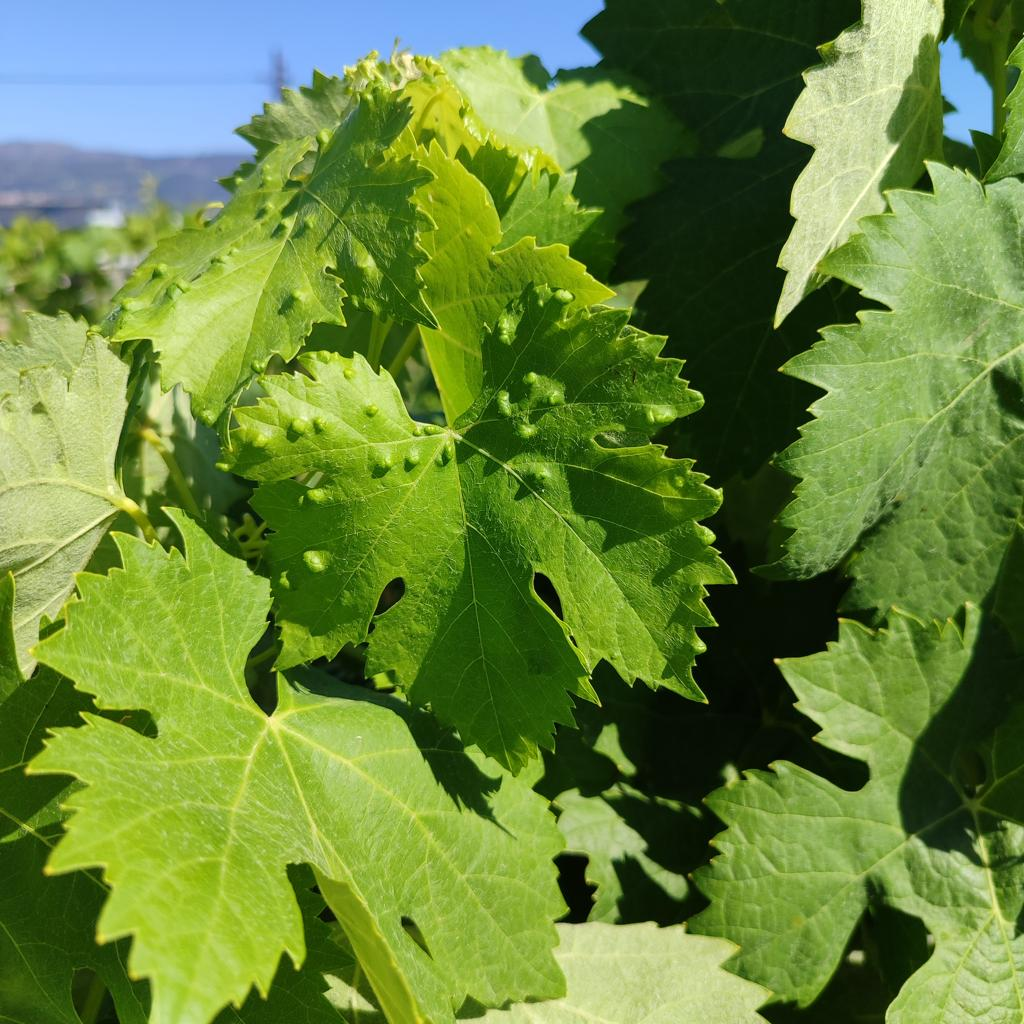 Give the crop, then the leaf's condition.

grapevine, erineum mite
